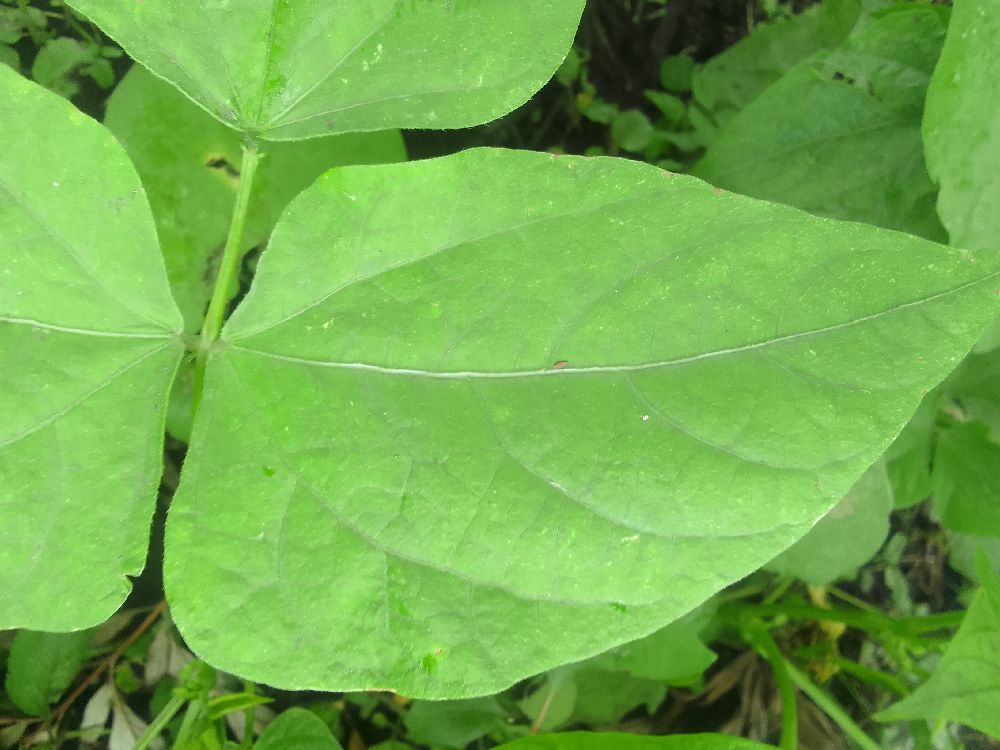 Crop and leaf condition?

common bean, healthy
